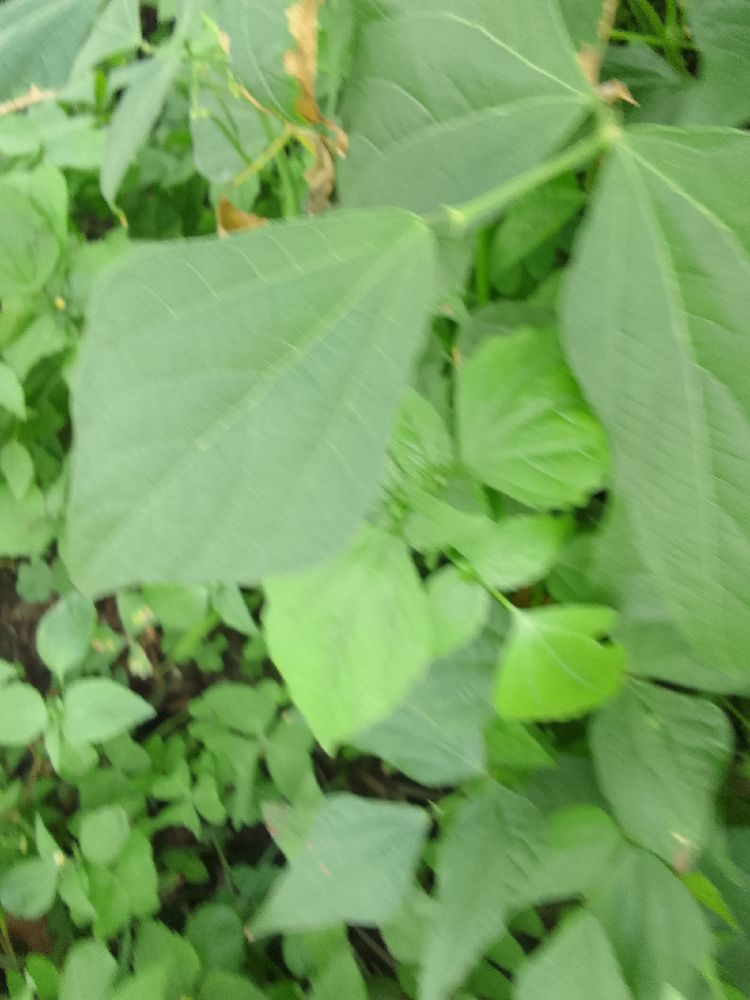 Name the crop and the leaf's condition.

common bean, healthy
